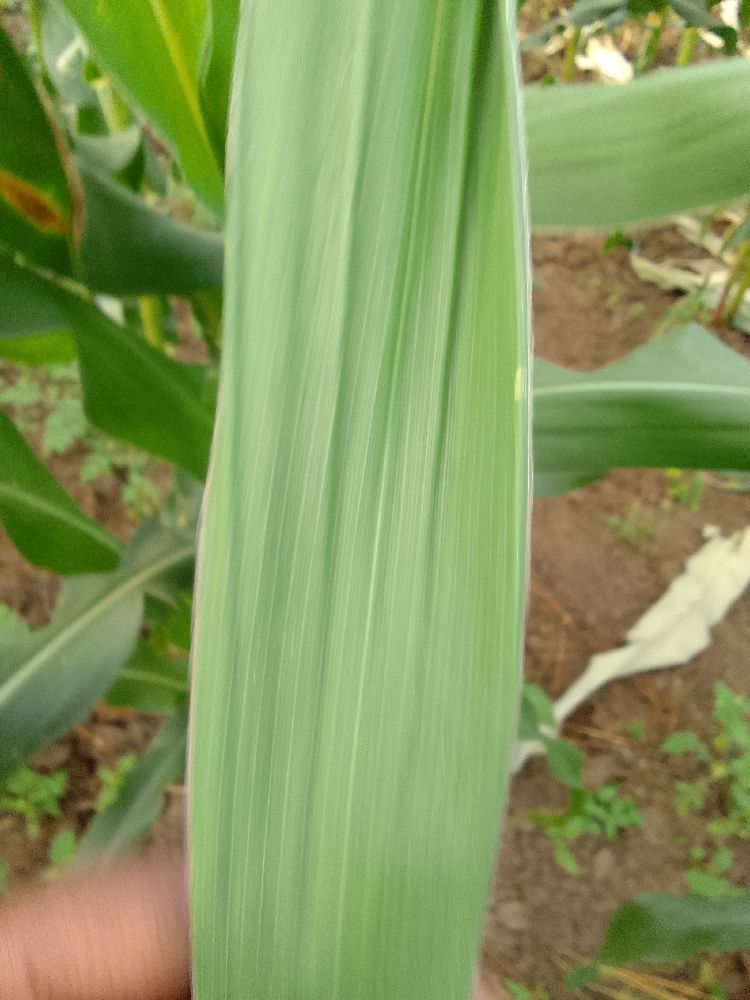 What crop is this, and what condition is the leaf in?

maize, healthy
